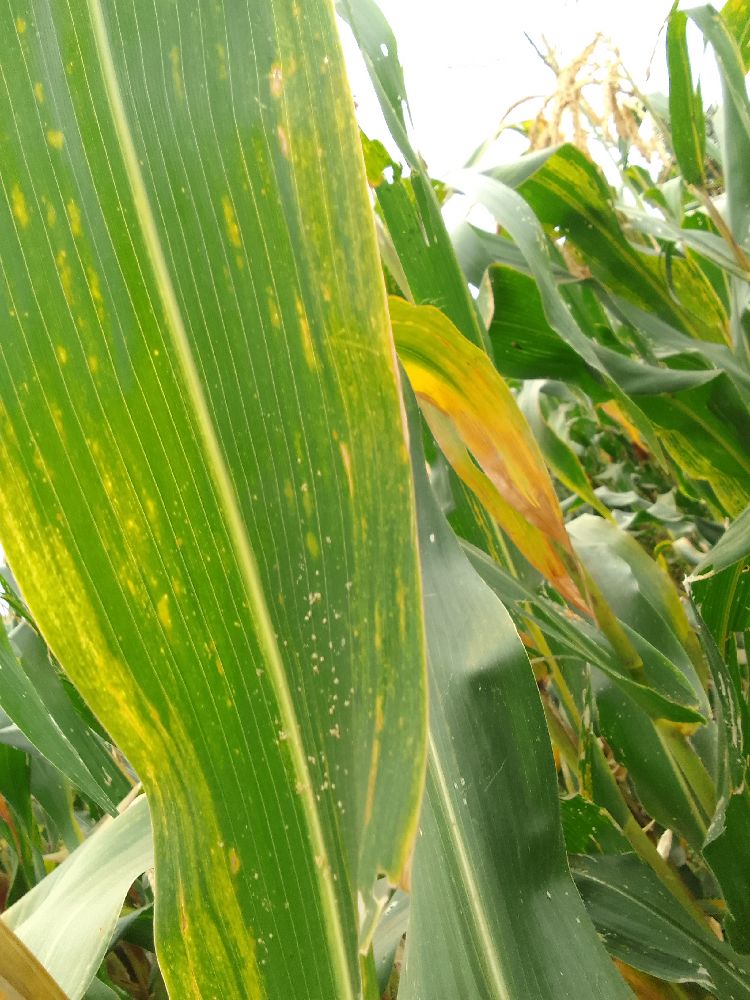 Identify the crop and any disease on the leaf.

maize, maize lethal necrosis
